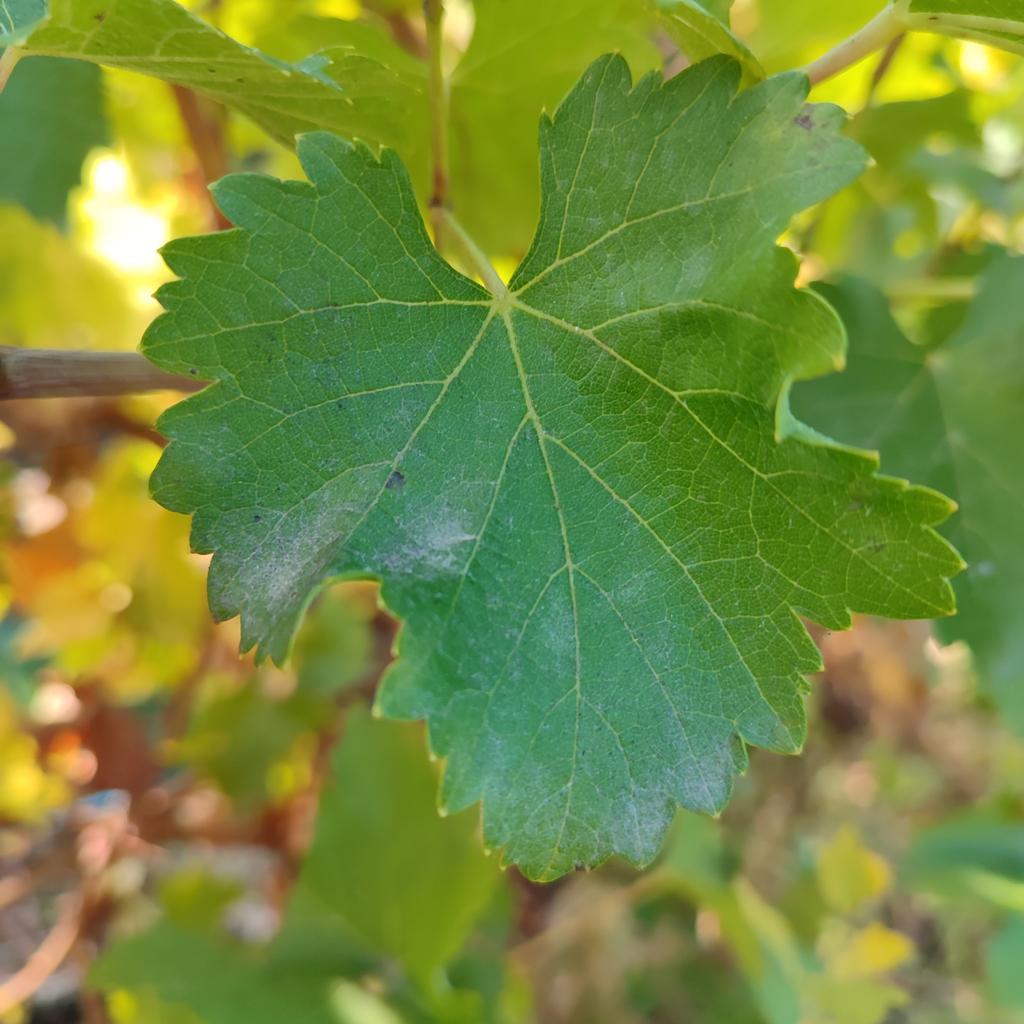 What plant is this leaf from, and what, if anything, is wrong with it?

grapevine, powdery mildew
